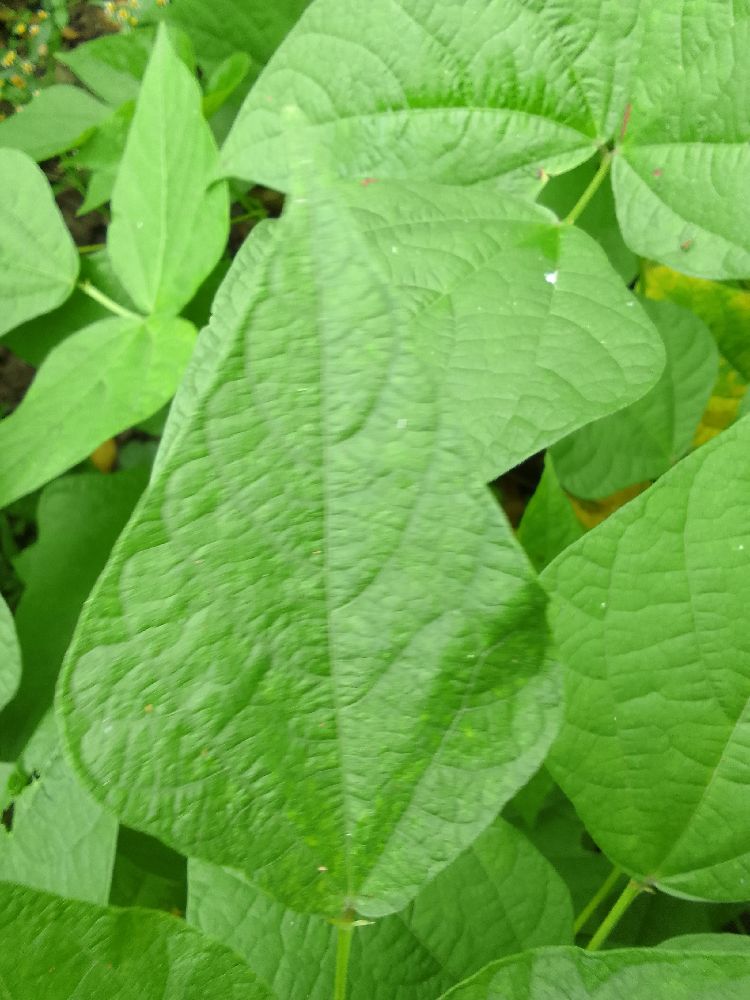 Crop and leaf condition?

common bean, healthy
